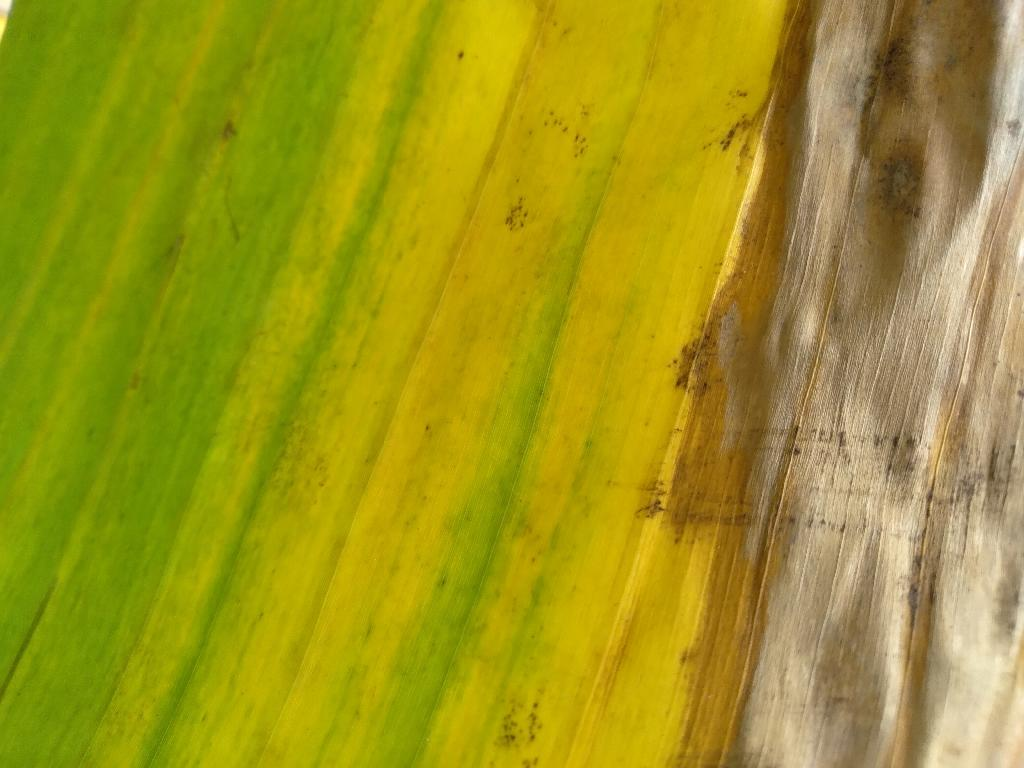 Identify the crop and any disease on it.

banana, fusarium wilt race 1
